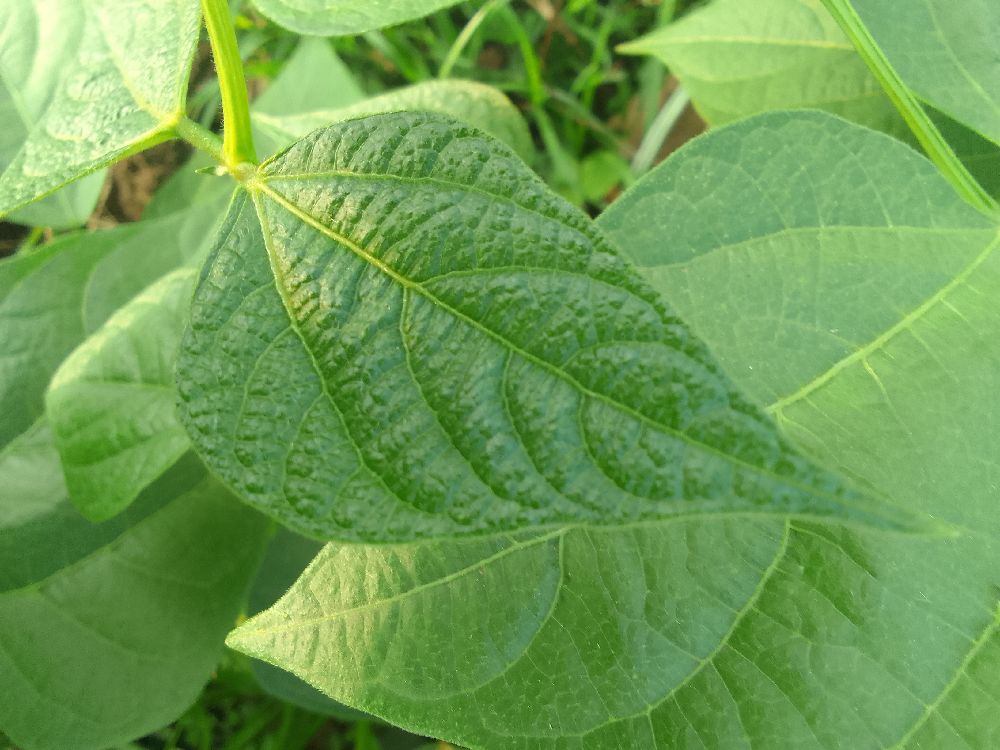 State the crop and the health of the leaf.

common bean, healthy
